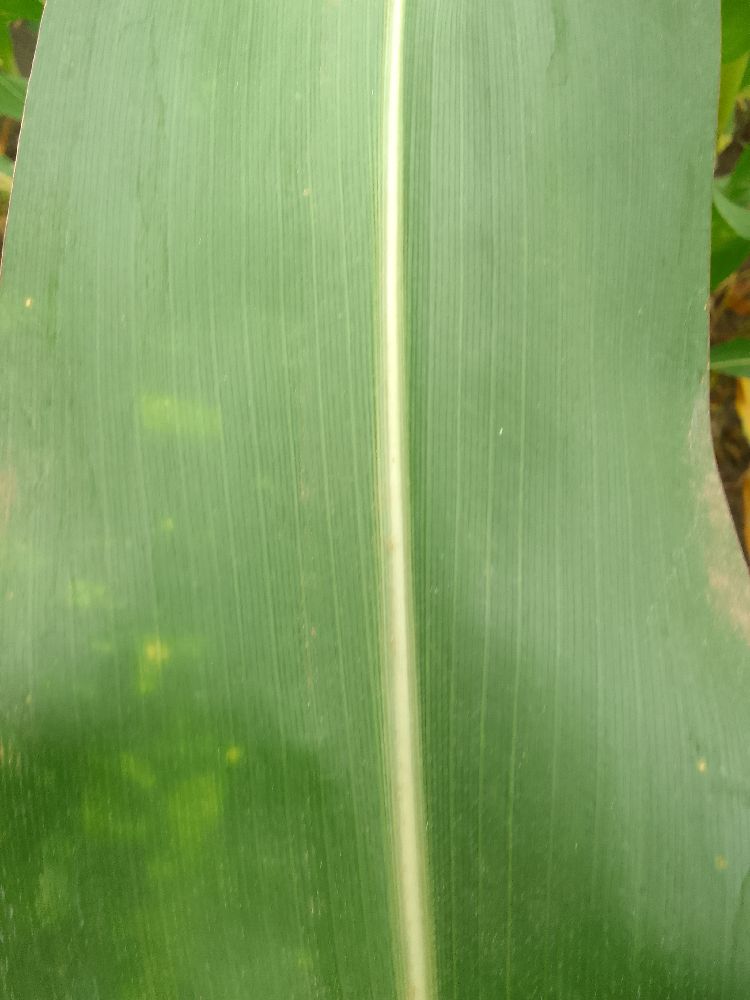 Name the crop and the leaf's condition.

maize, healthy
